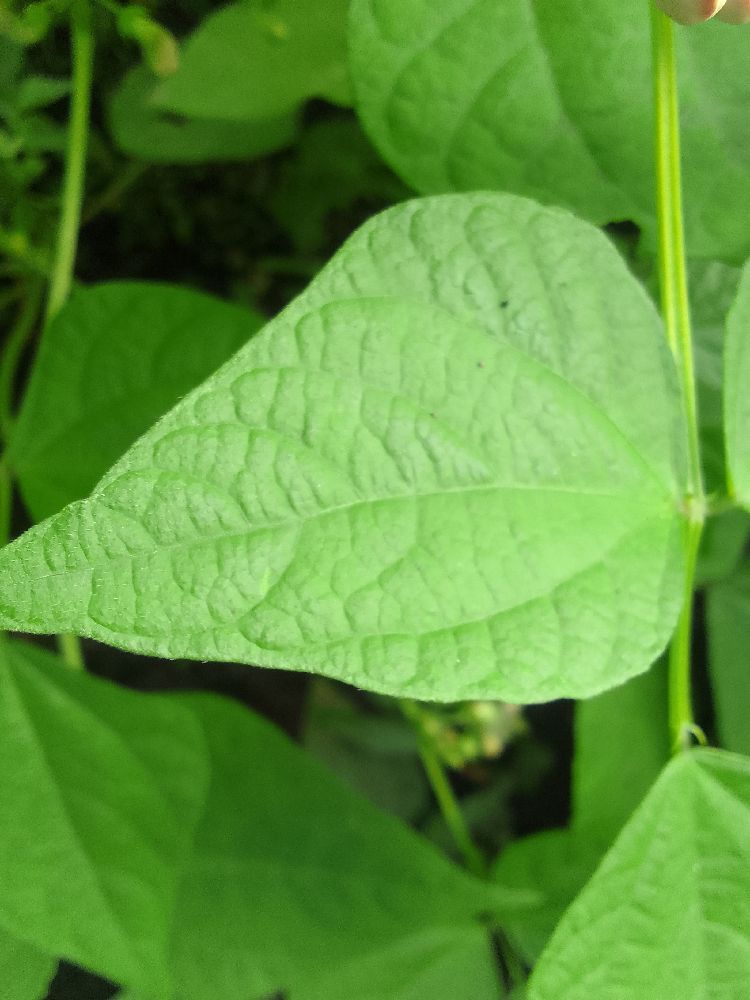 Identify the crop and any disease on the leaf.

common bean, healthy
